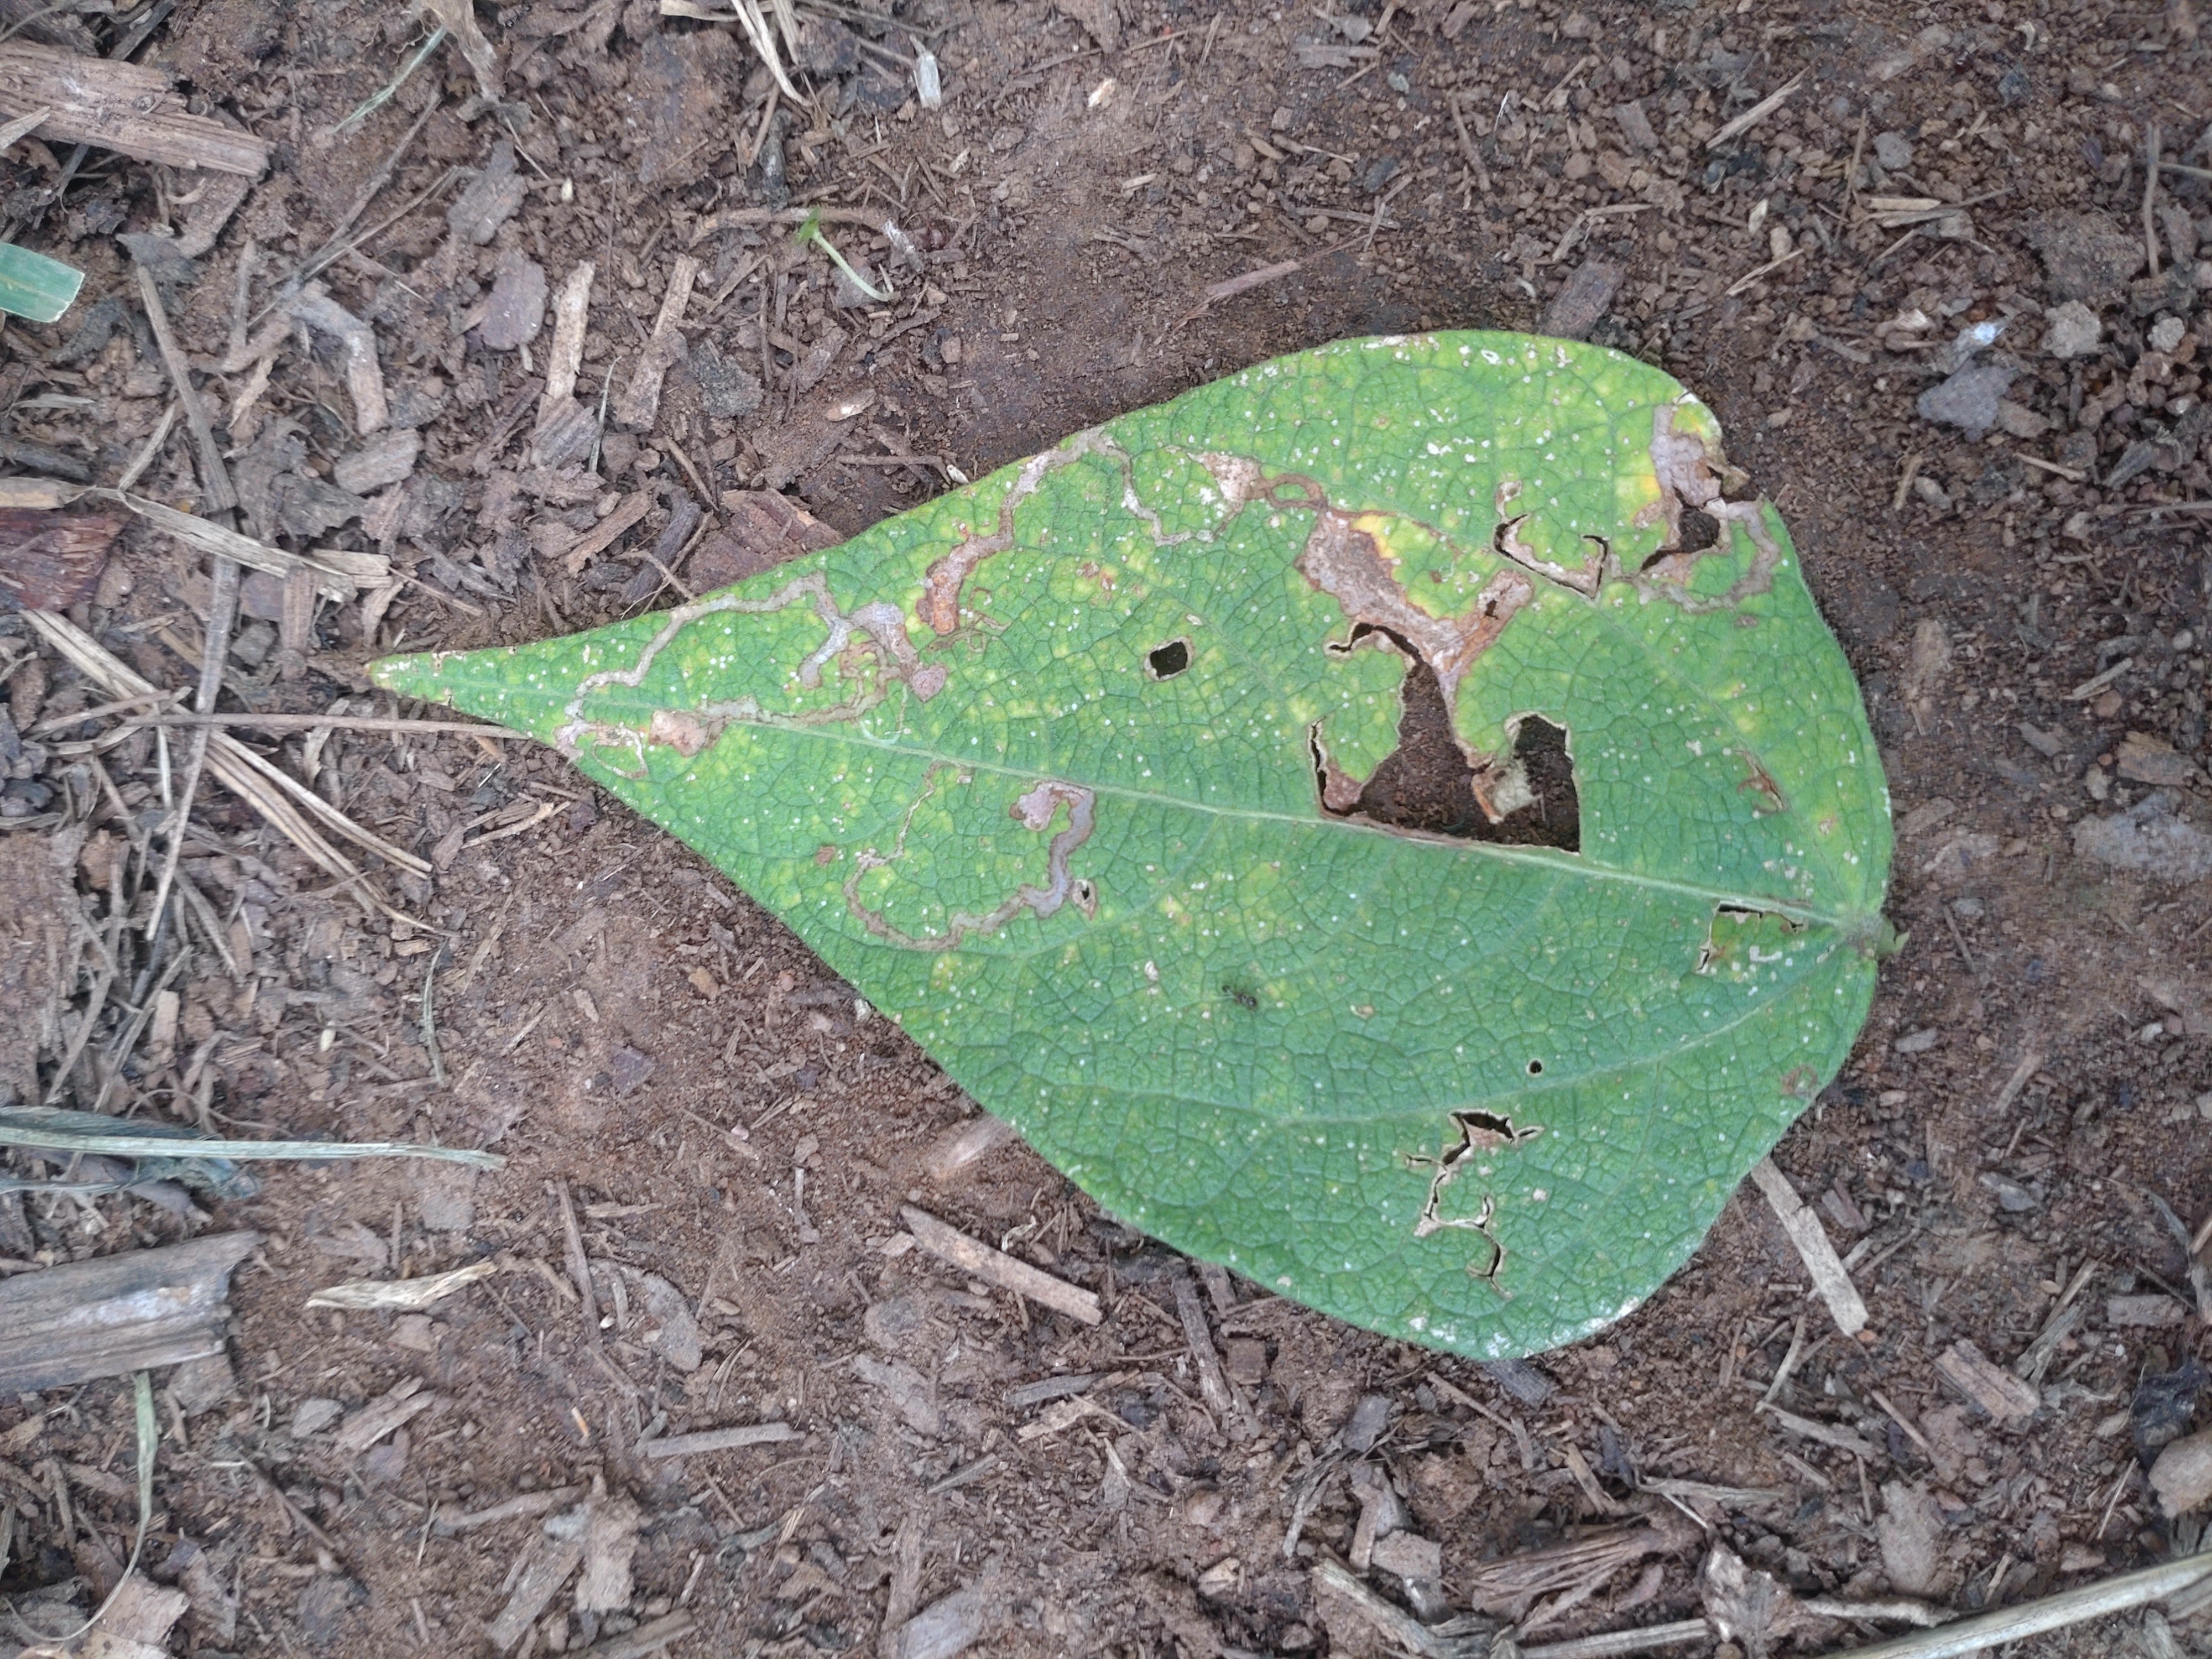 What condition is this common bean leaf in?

anthracnose
